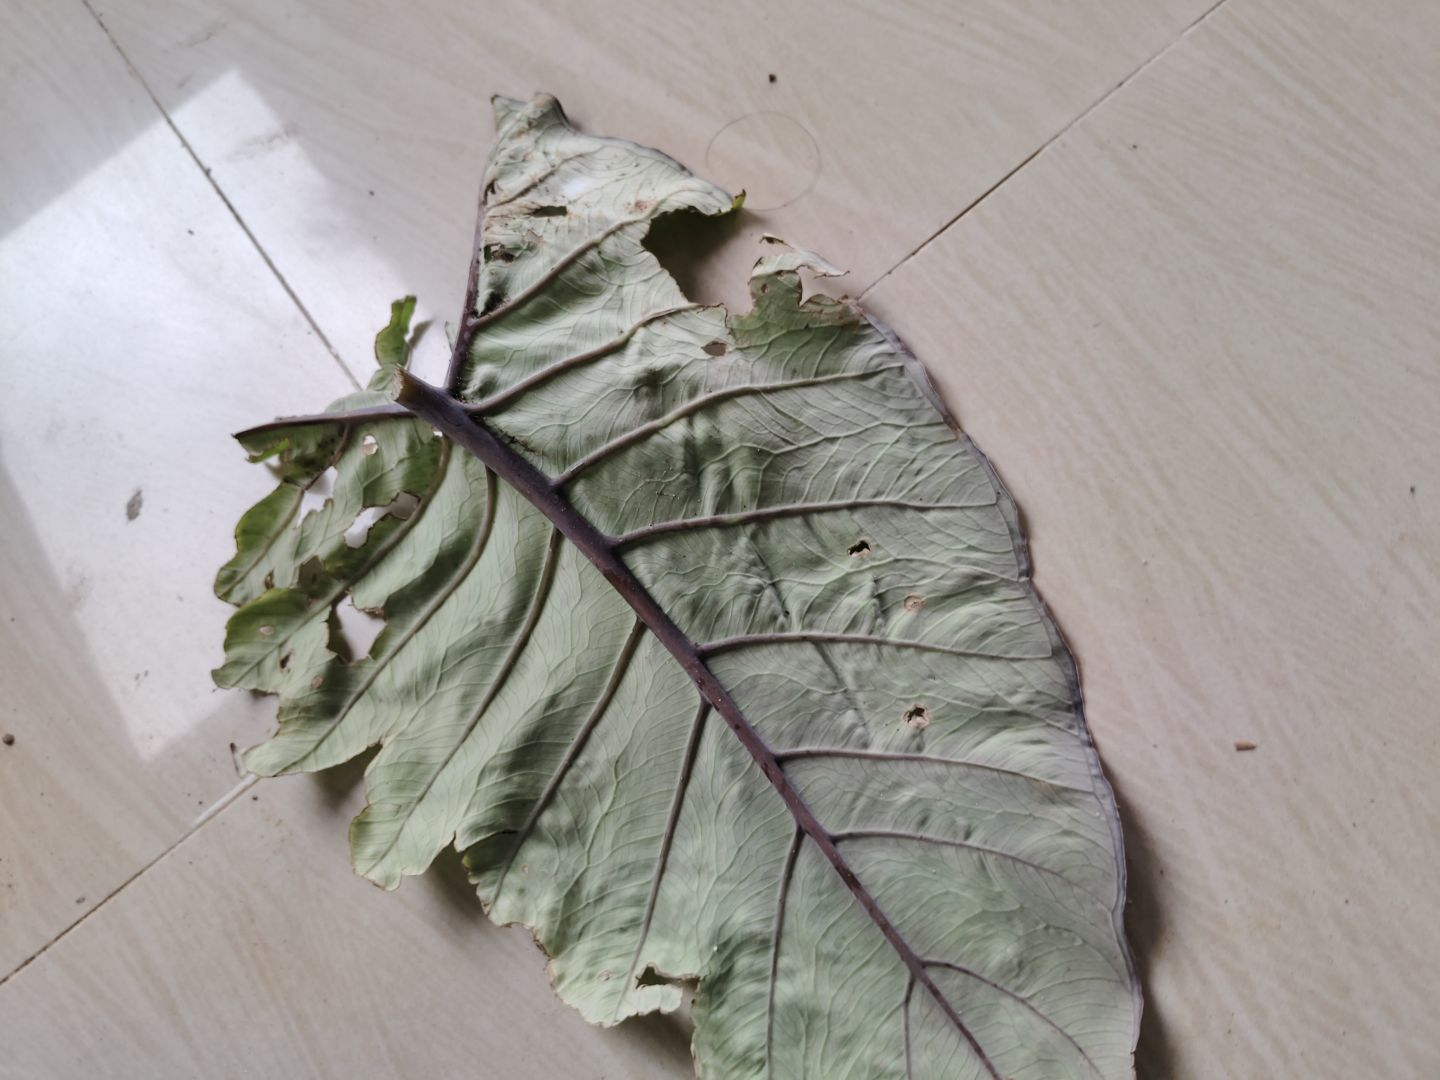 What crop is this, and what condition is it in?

taro, leaf blight
